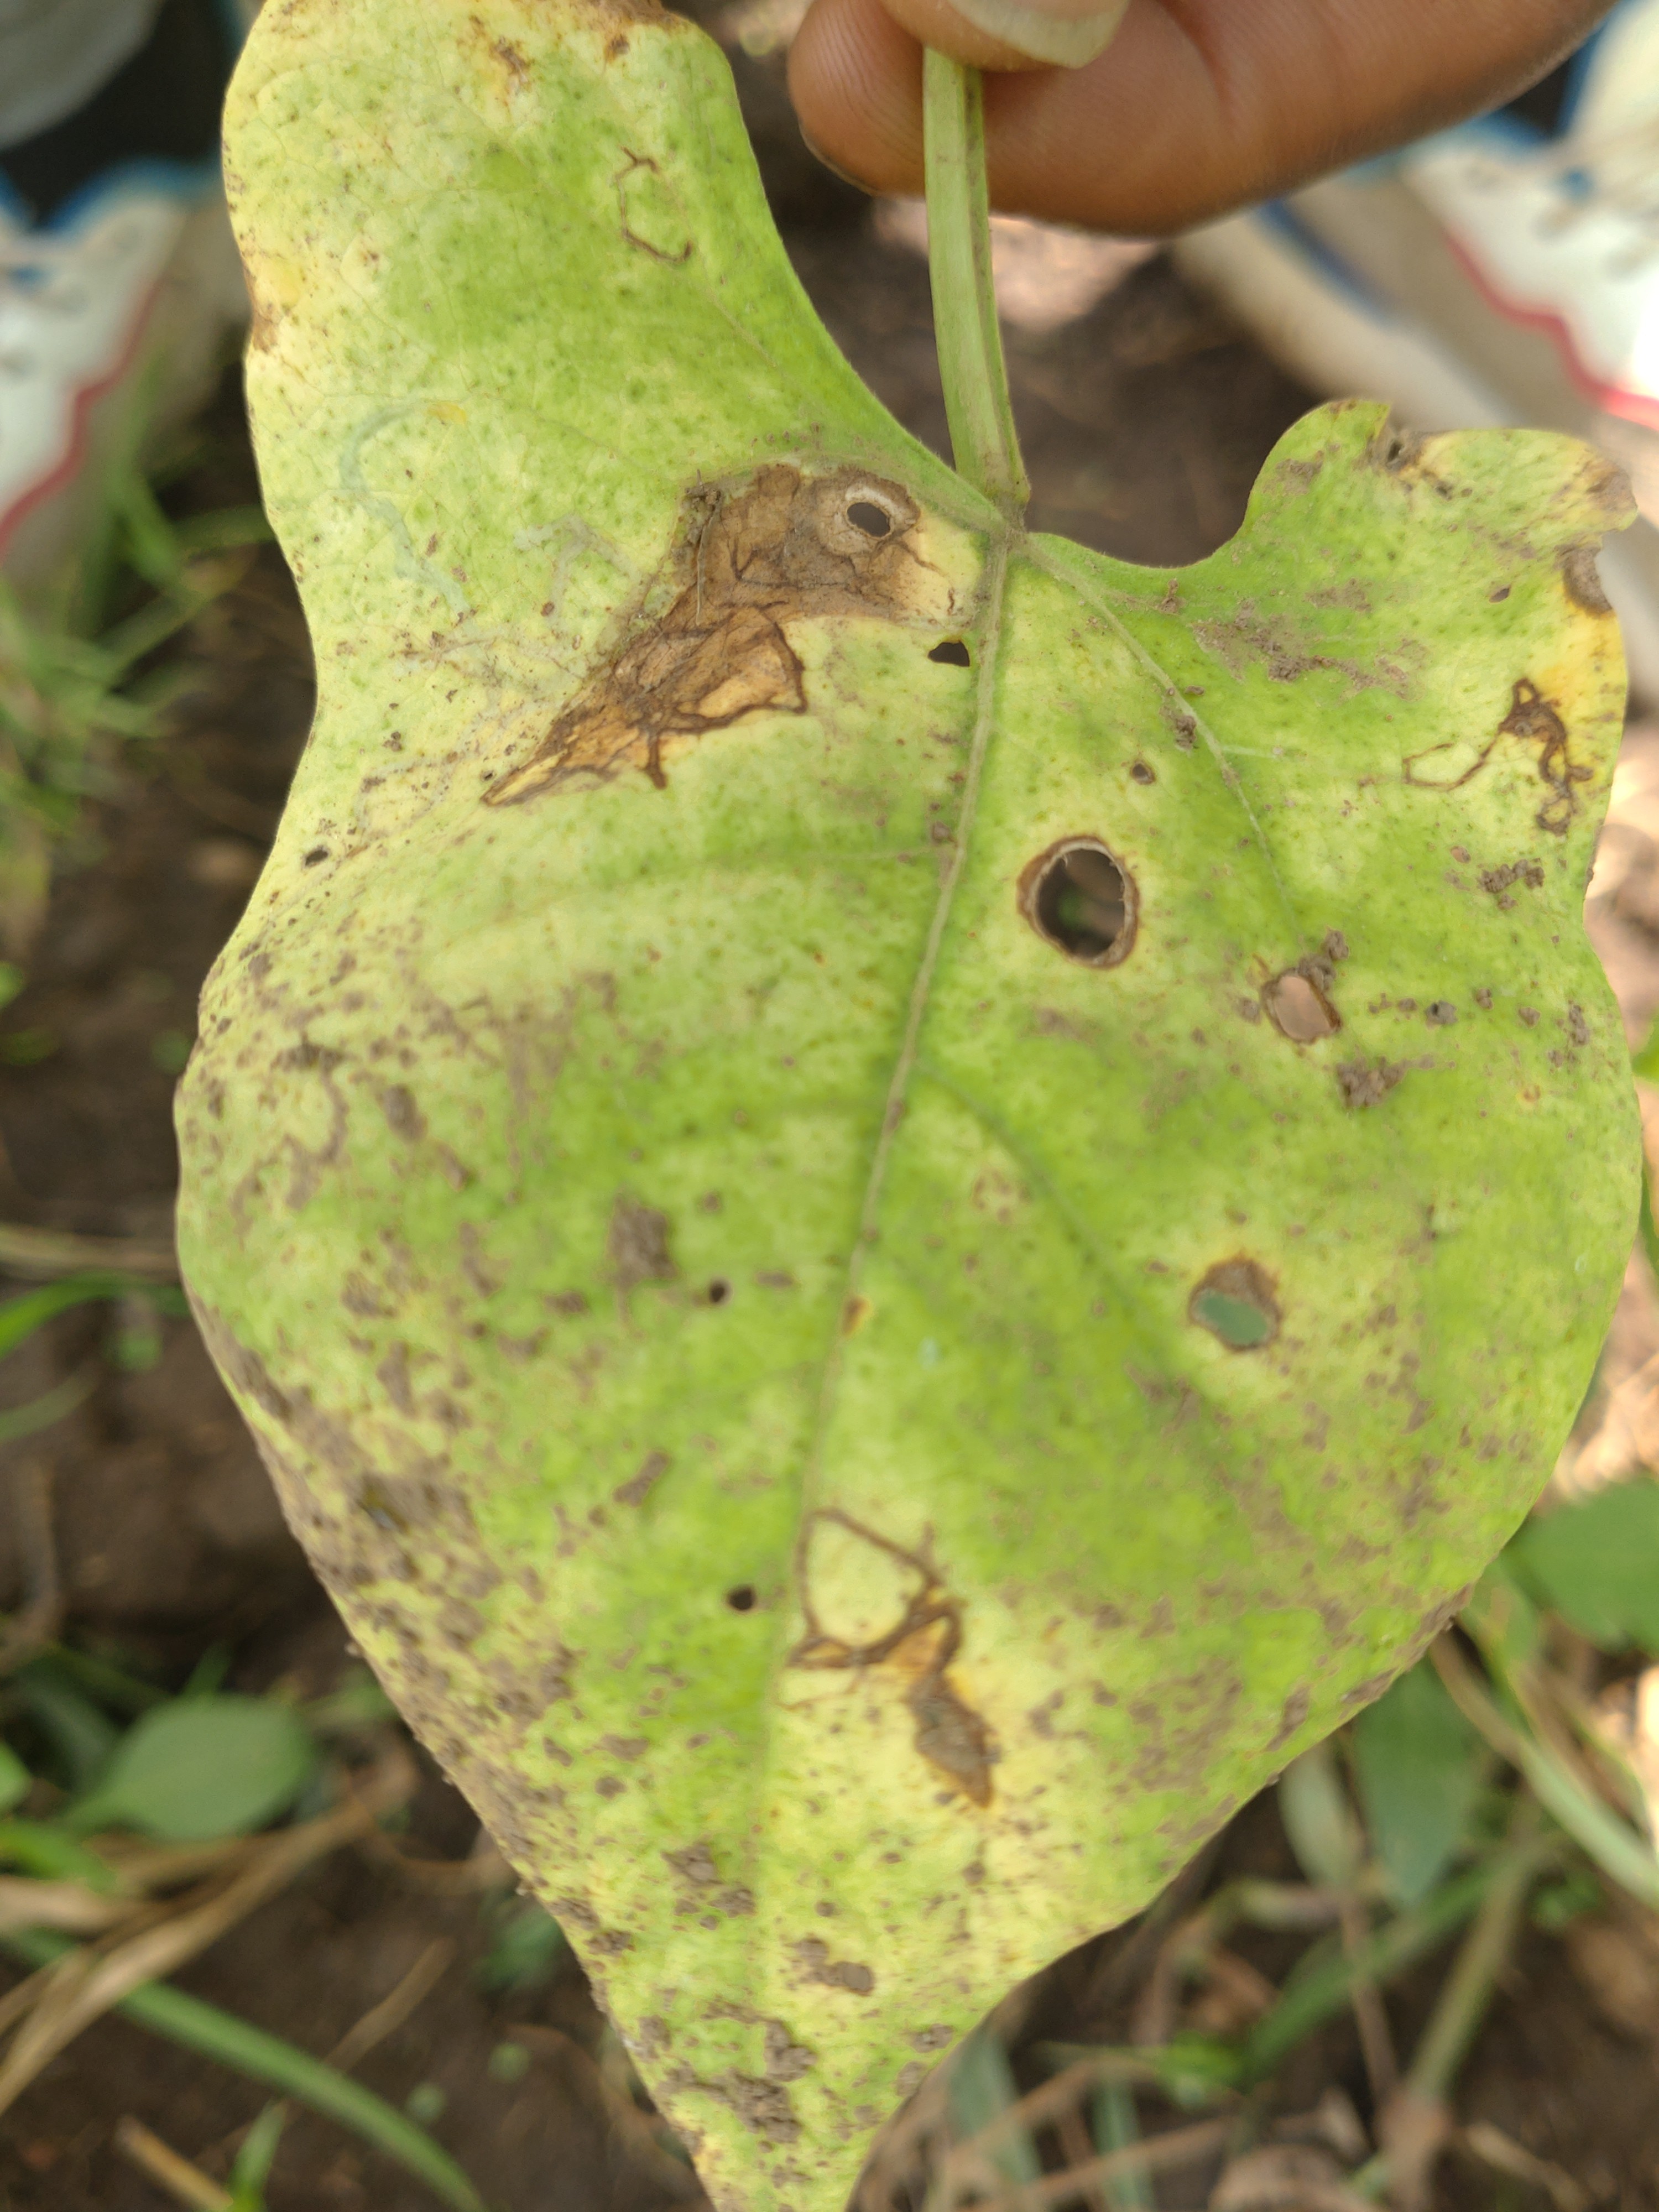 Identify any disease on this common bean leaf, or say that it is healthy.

anthracnose
